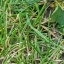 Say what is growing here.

grass
